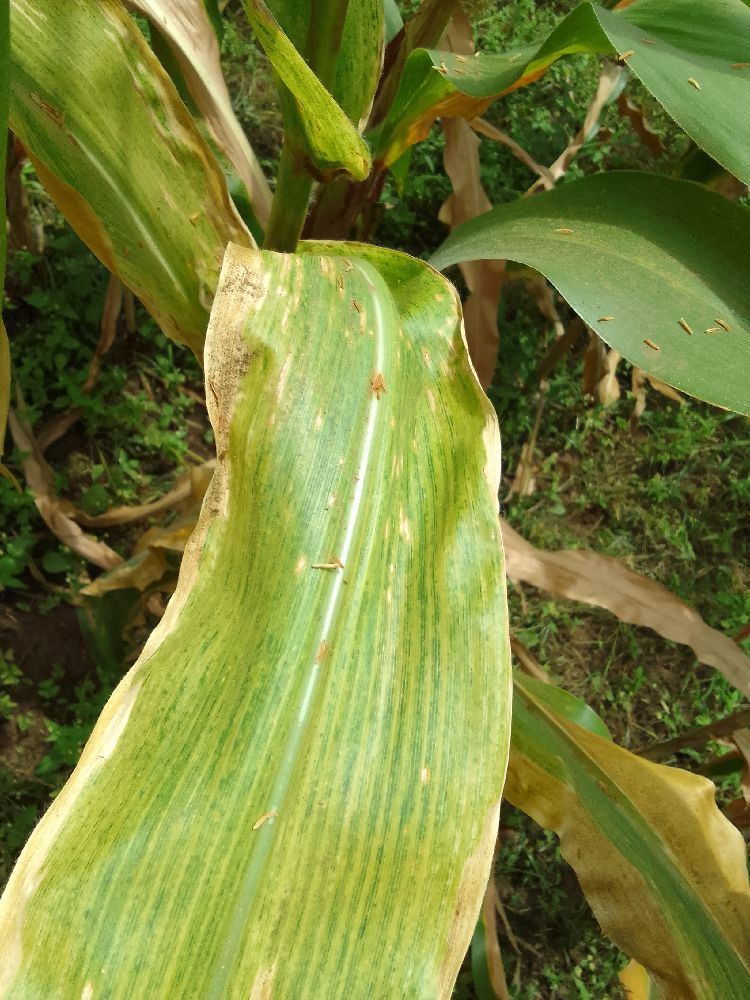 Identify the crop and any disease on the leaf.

maize, maize lethal necrosis
